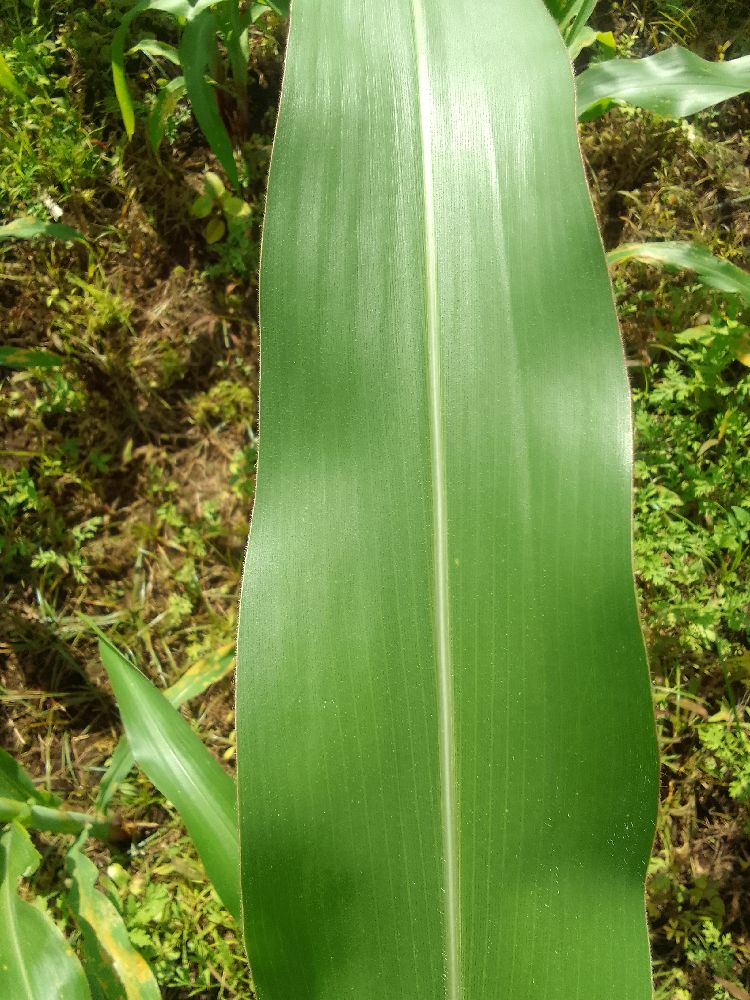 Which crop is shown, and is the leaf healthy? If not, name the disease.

maize, healthy
